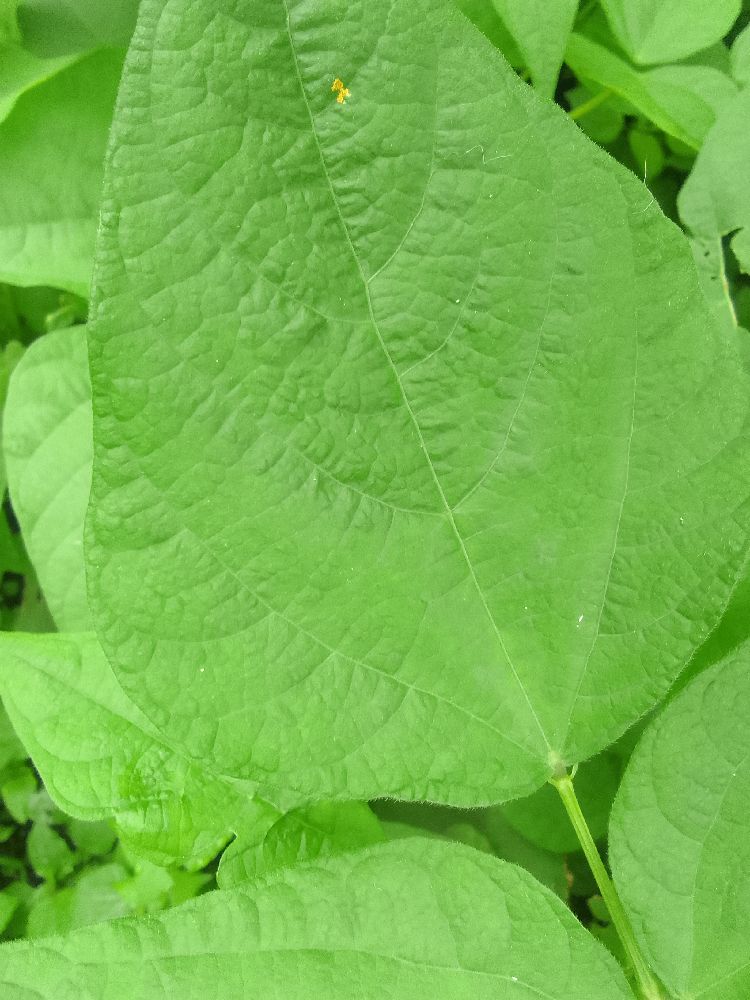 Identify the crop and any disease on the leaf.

common bean, healthy
